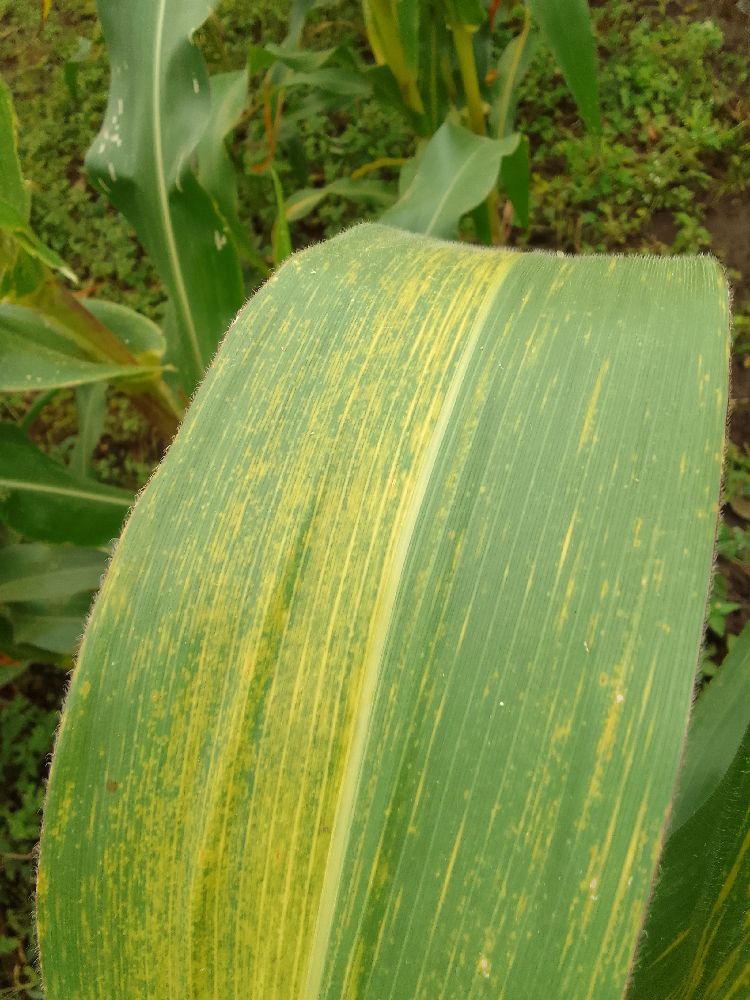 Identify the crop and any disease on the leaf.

maize, maize lethal necrosis
